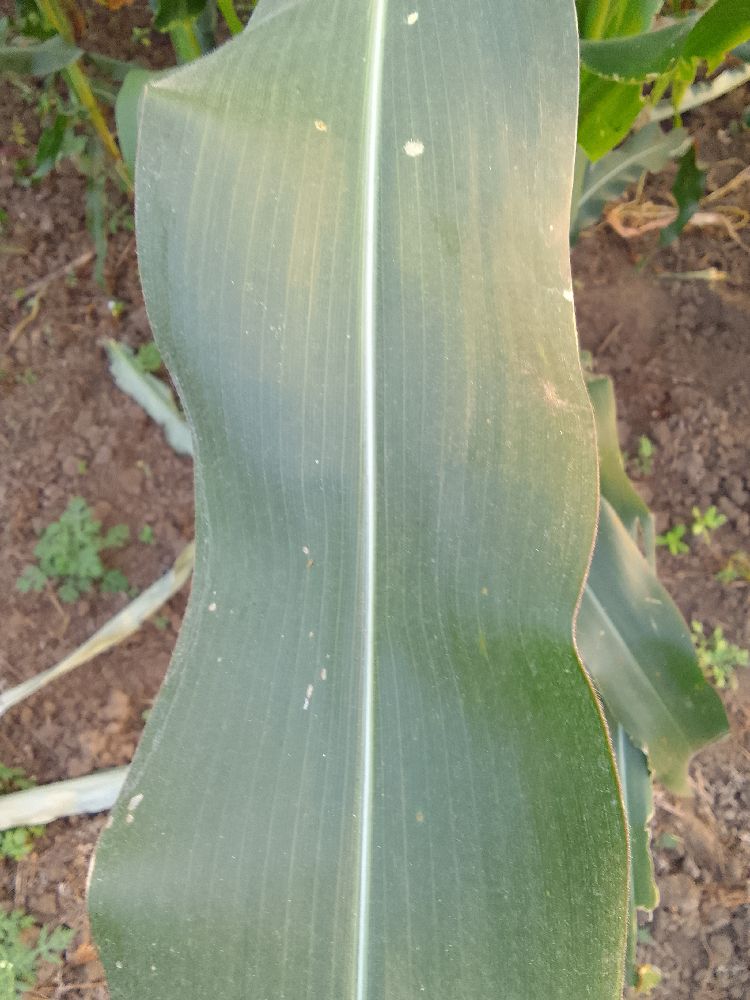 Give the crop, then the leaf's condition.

maize, healthy
